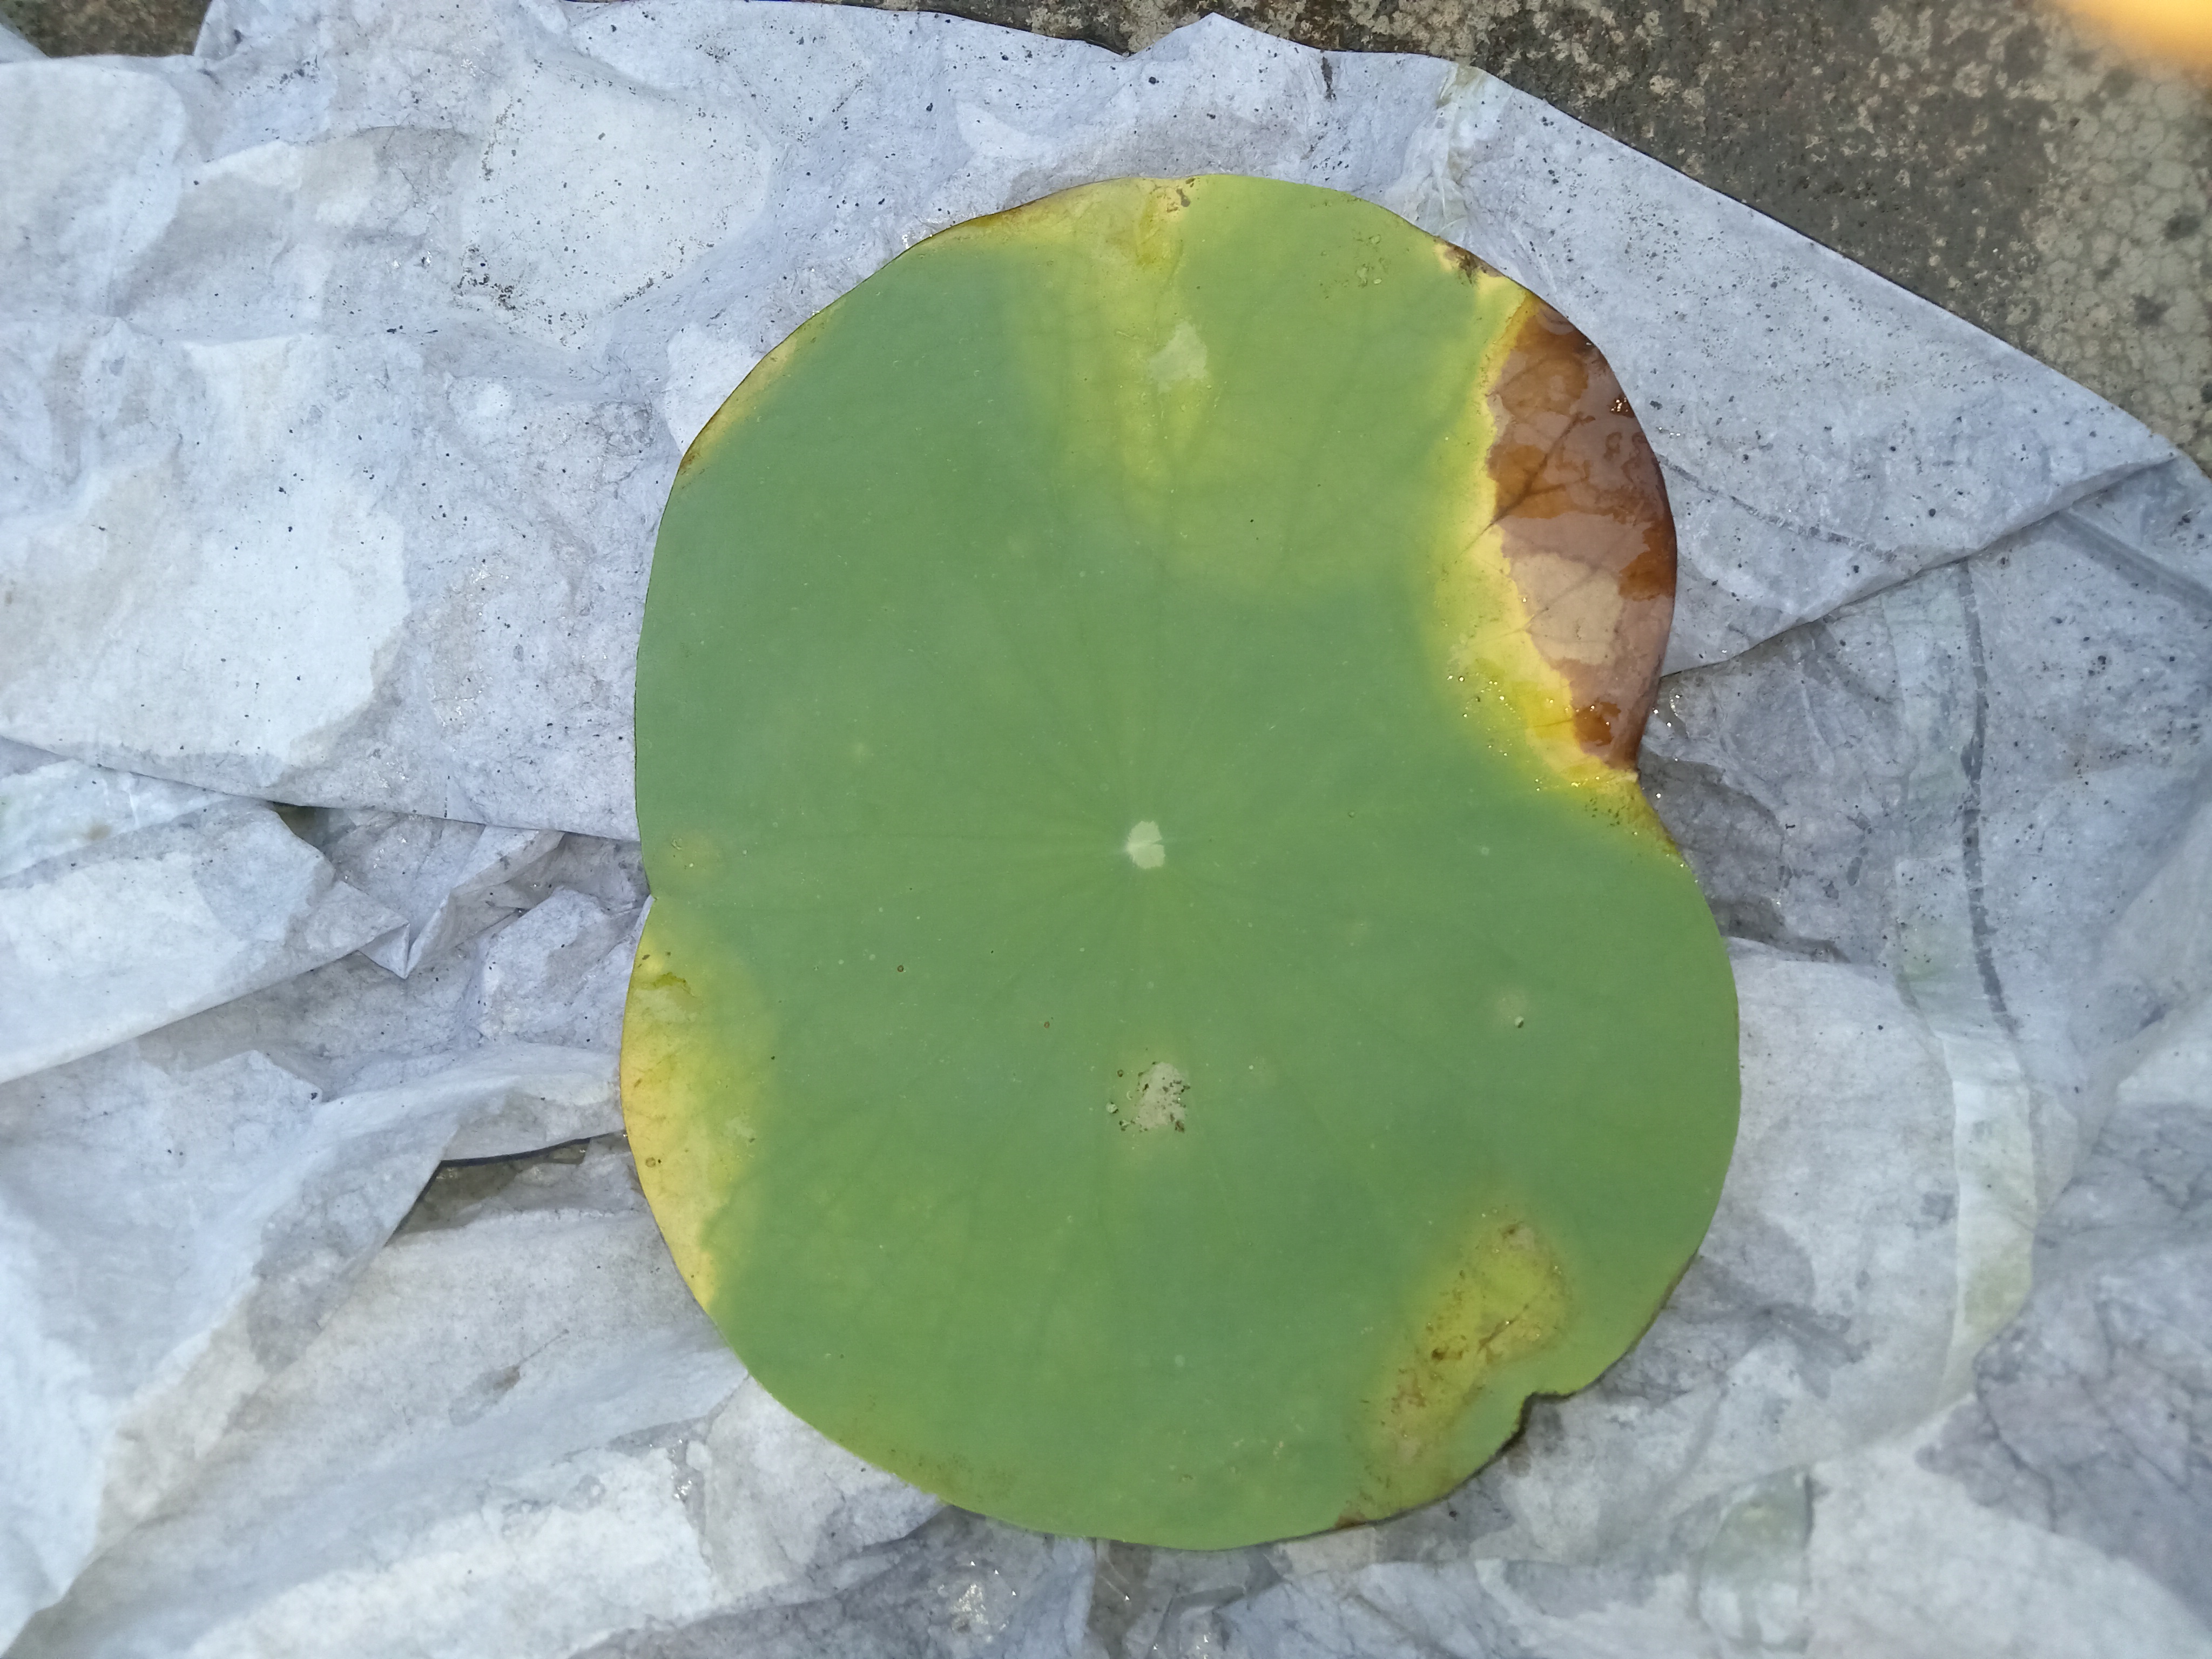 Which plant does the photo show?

lotus
